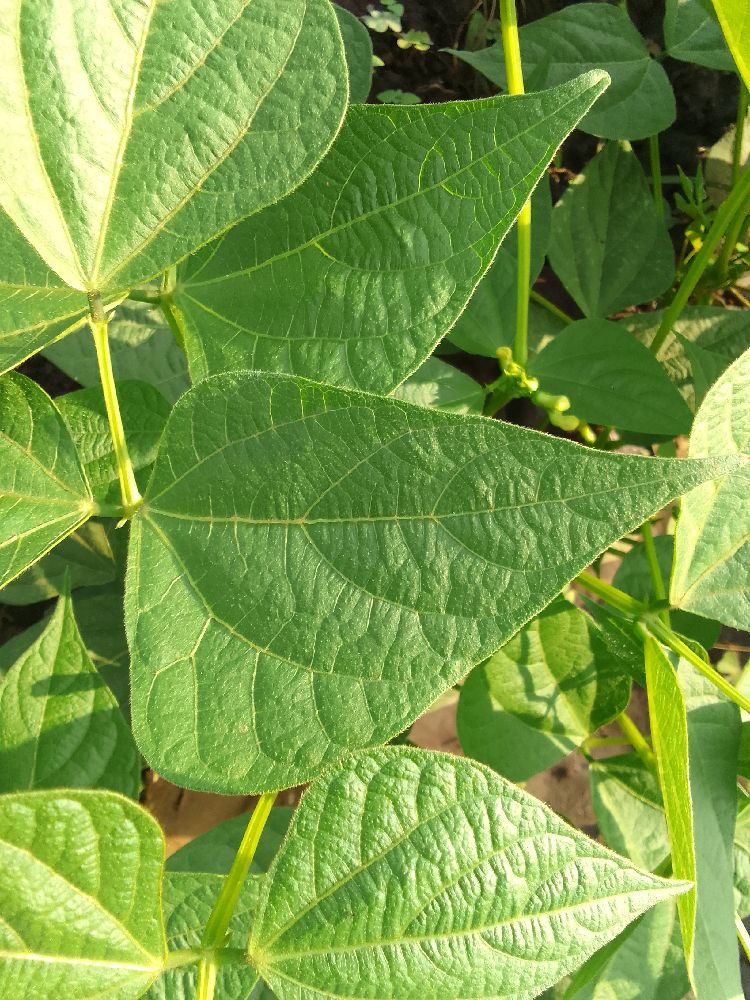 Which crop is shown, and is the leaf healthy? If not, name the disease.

common bean, healthy
